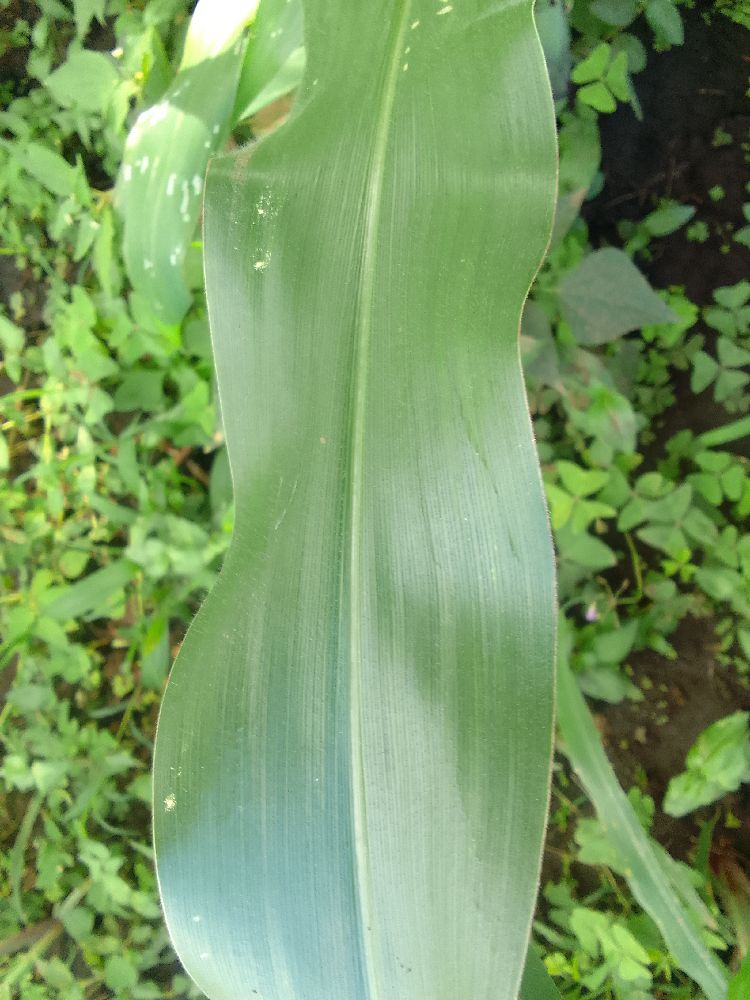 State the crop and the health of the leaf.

maize, healthy
